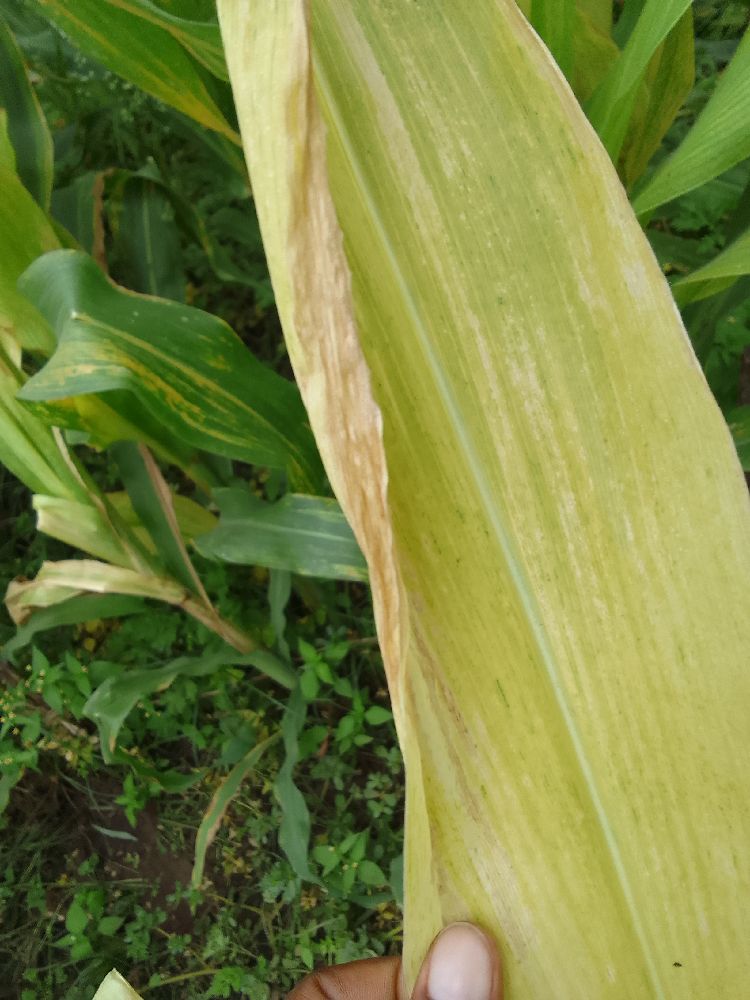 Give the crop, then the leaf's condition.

maize, maize lethal necrosis
